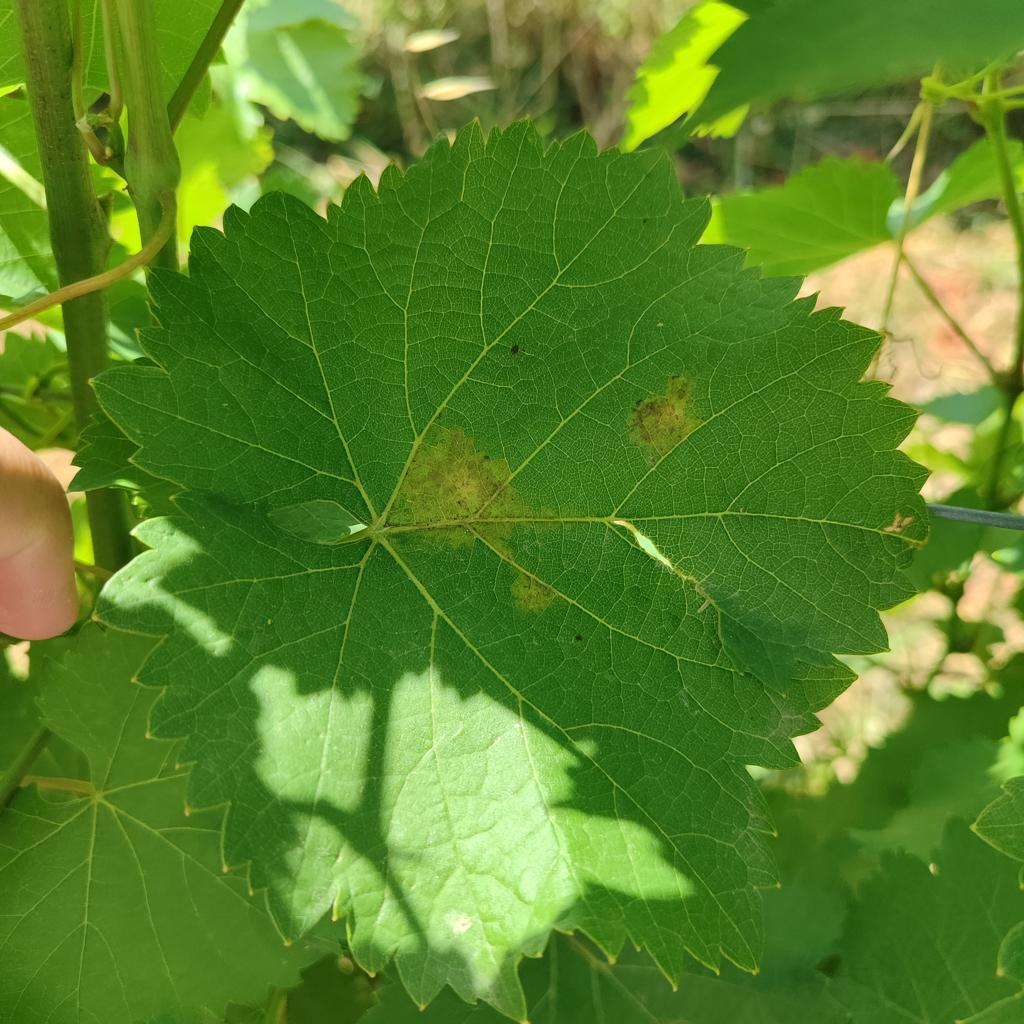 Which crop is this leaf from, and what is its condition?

grapevine, downy mildew
